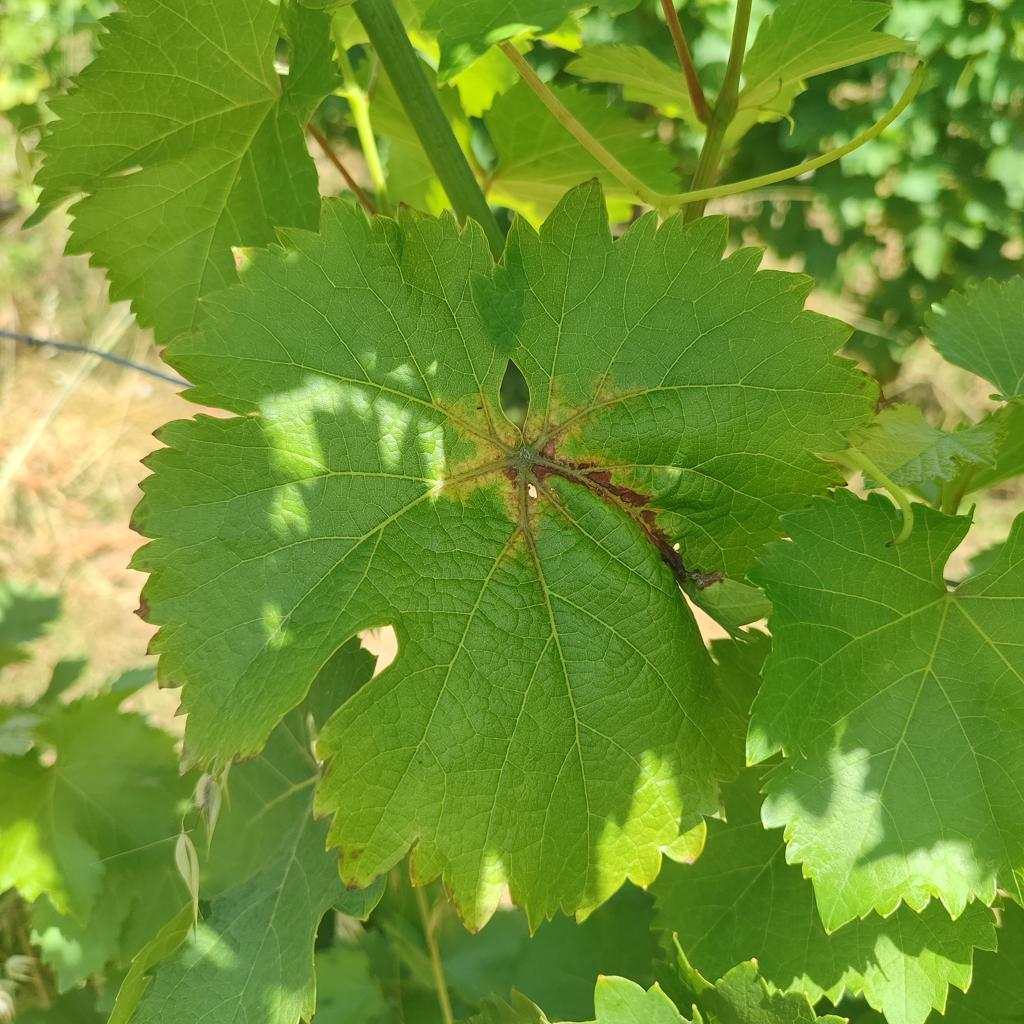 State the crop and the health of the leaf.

grapevine, downy mildew
